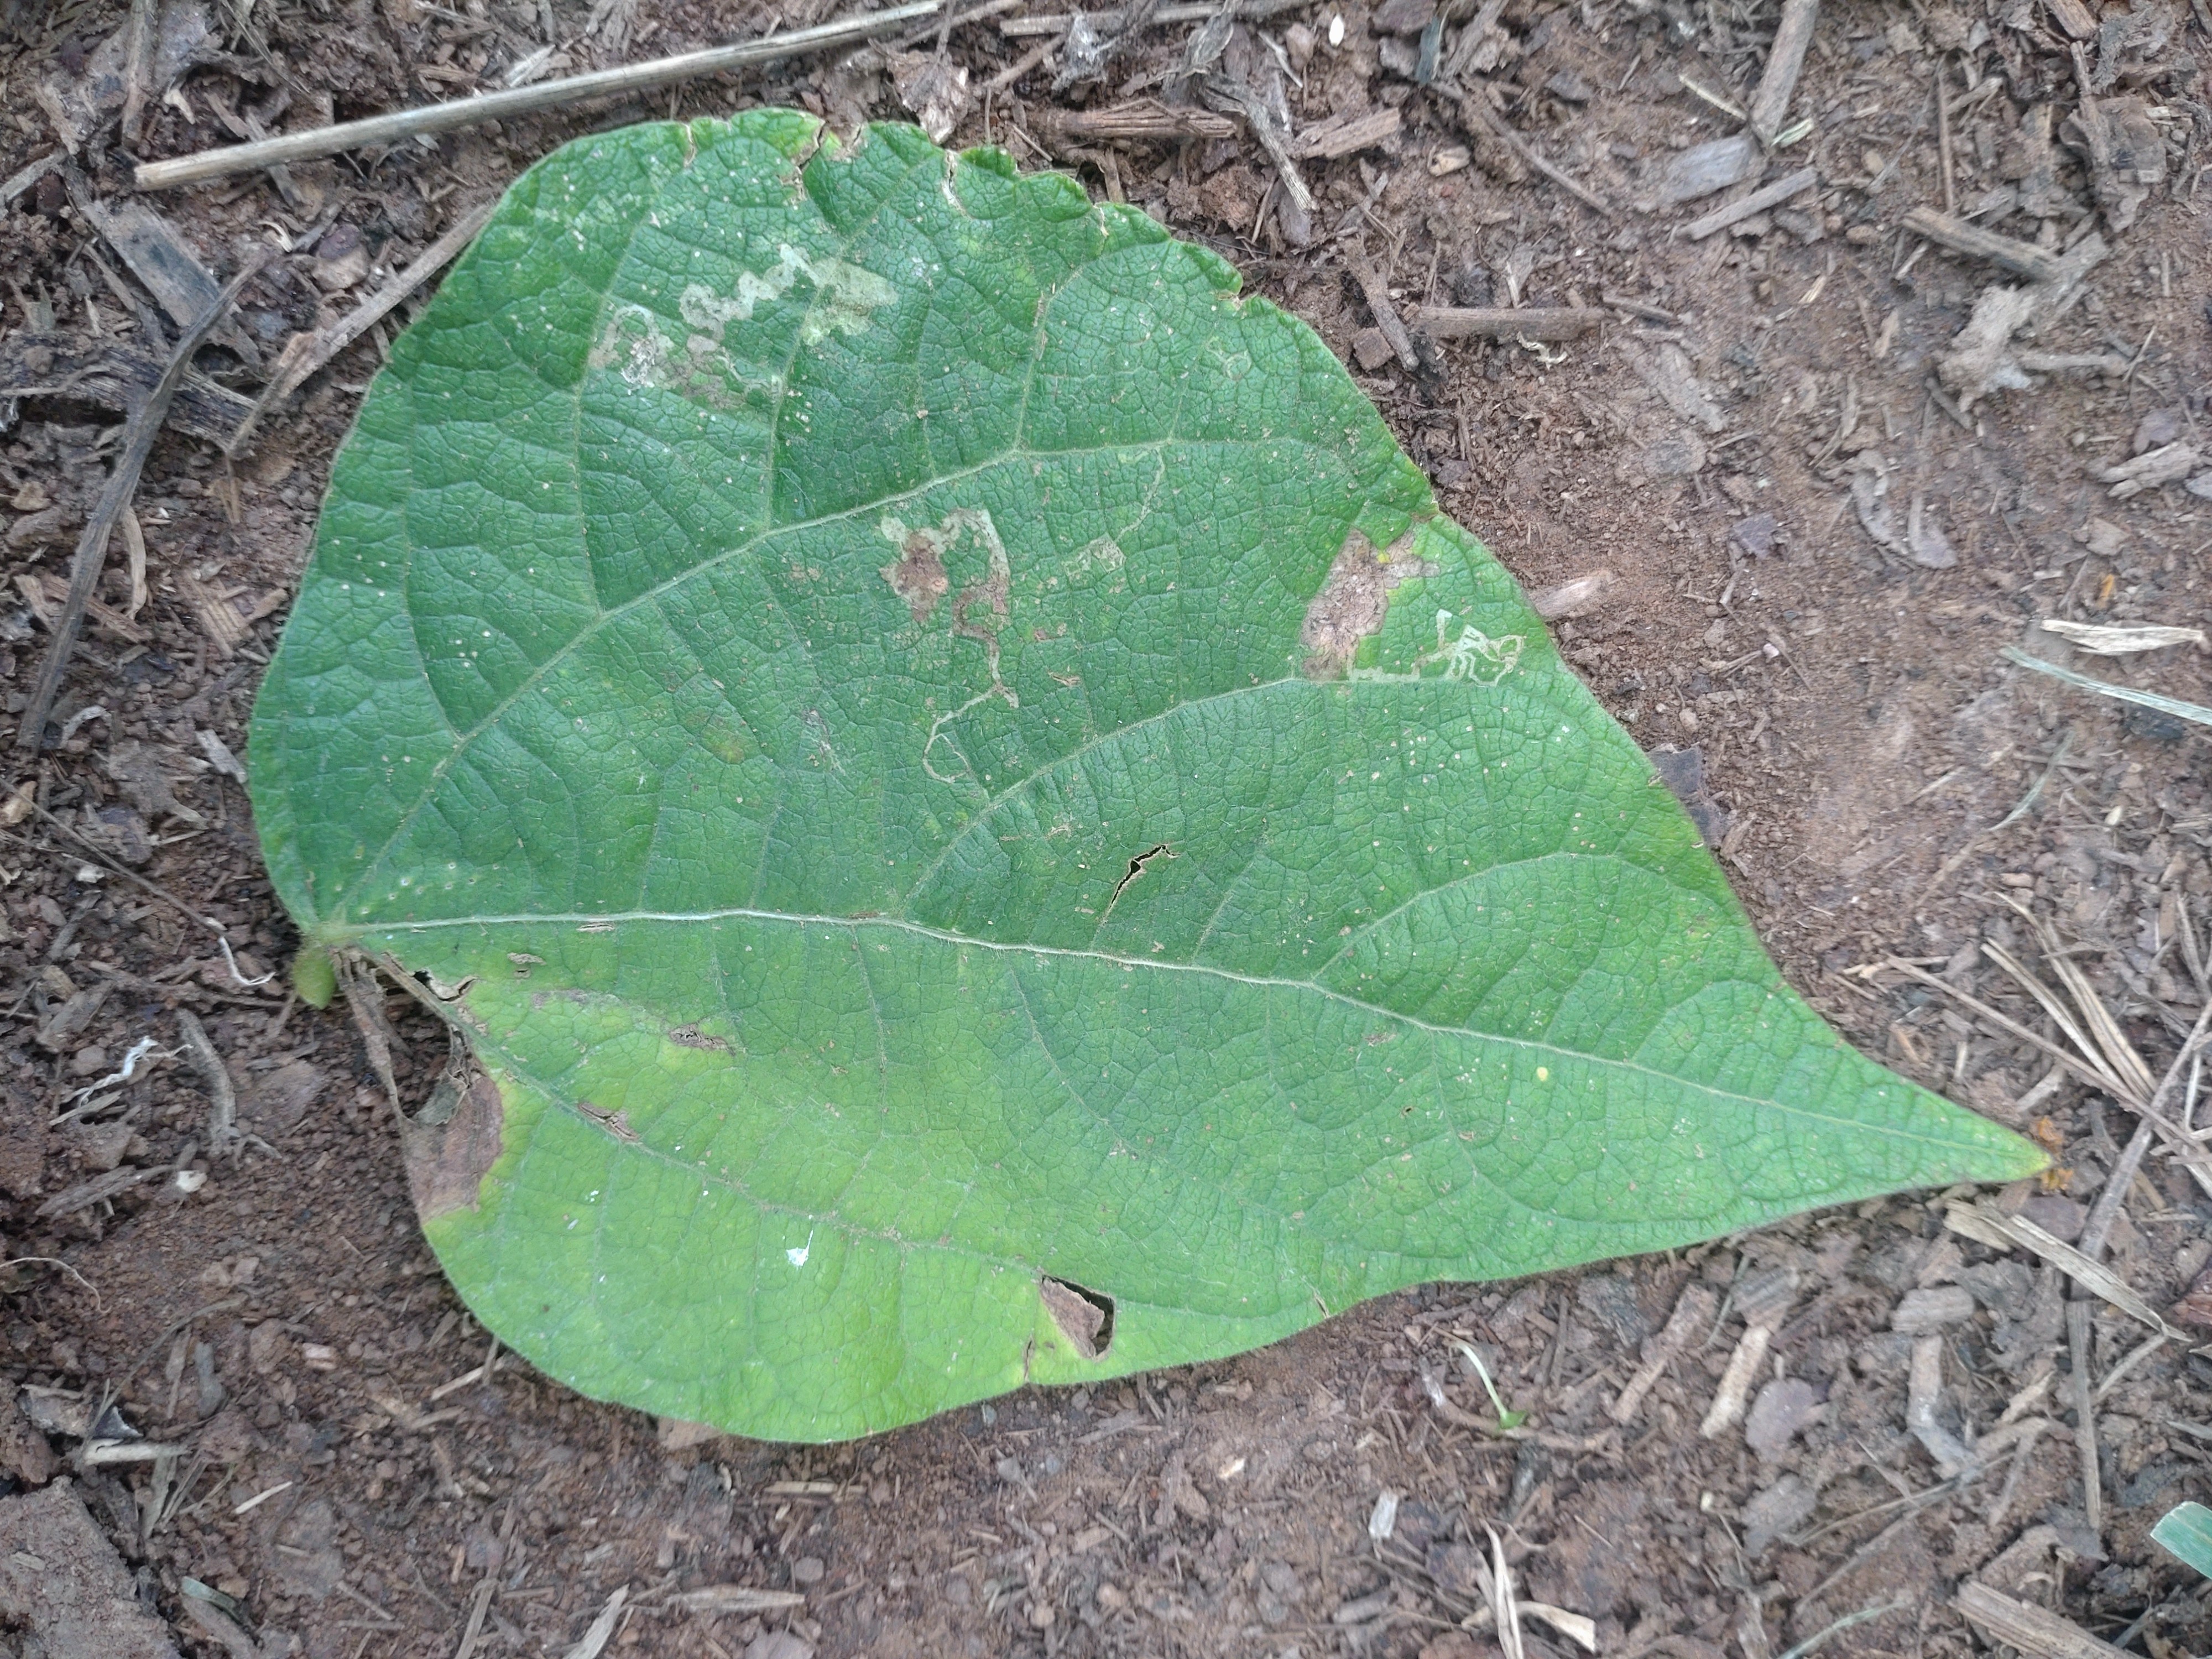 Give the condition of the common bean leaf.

anthracnose
